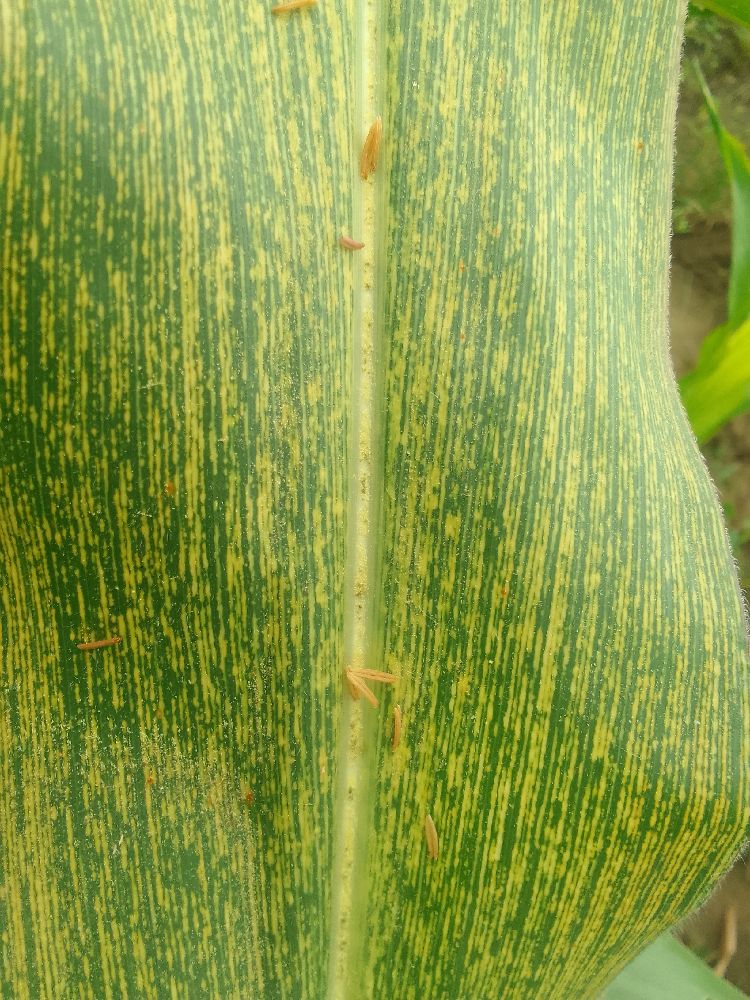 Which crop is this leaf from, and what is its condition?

maize, maize streak virus
